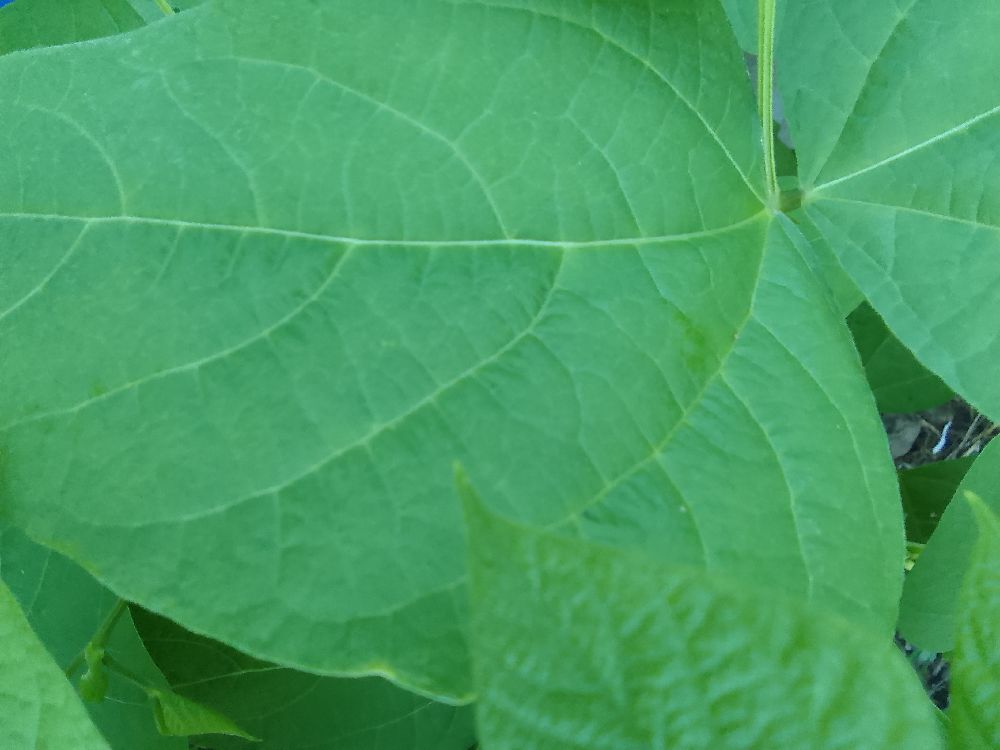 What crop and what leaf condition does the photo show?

common bean, healthy
